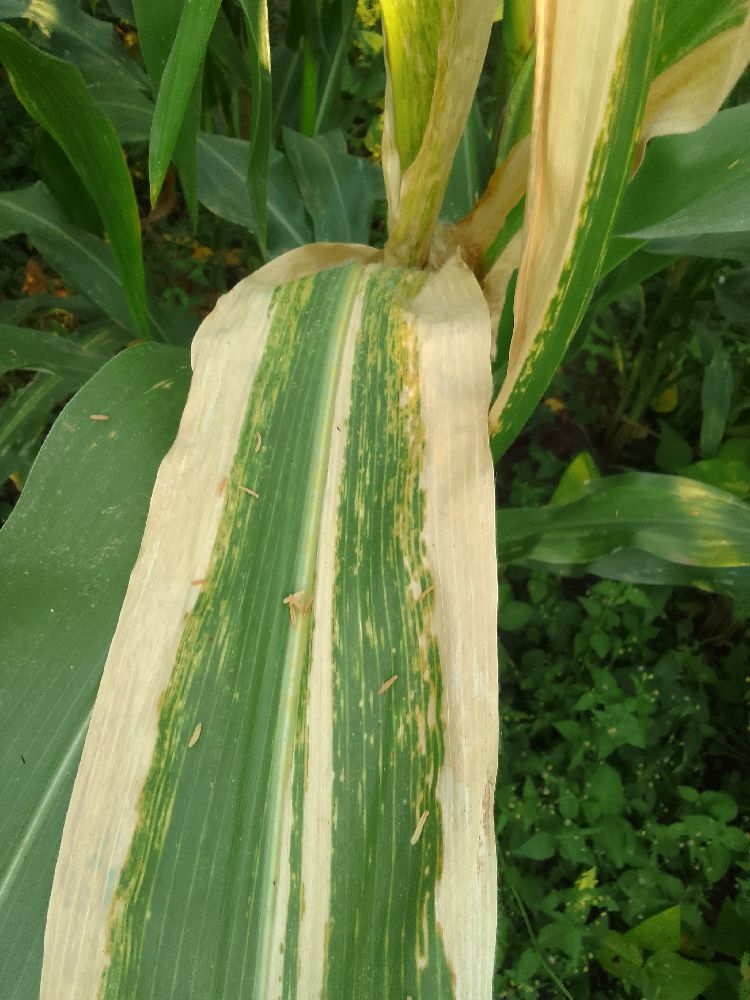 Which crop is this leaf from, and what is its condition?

maize, maize lethal necrosis
